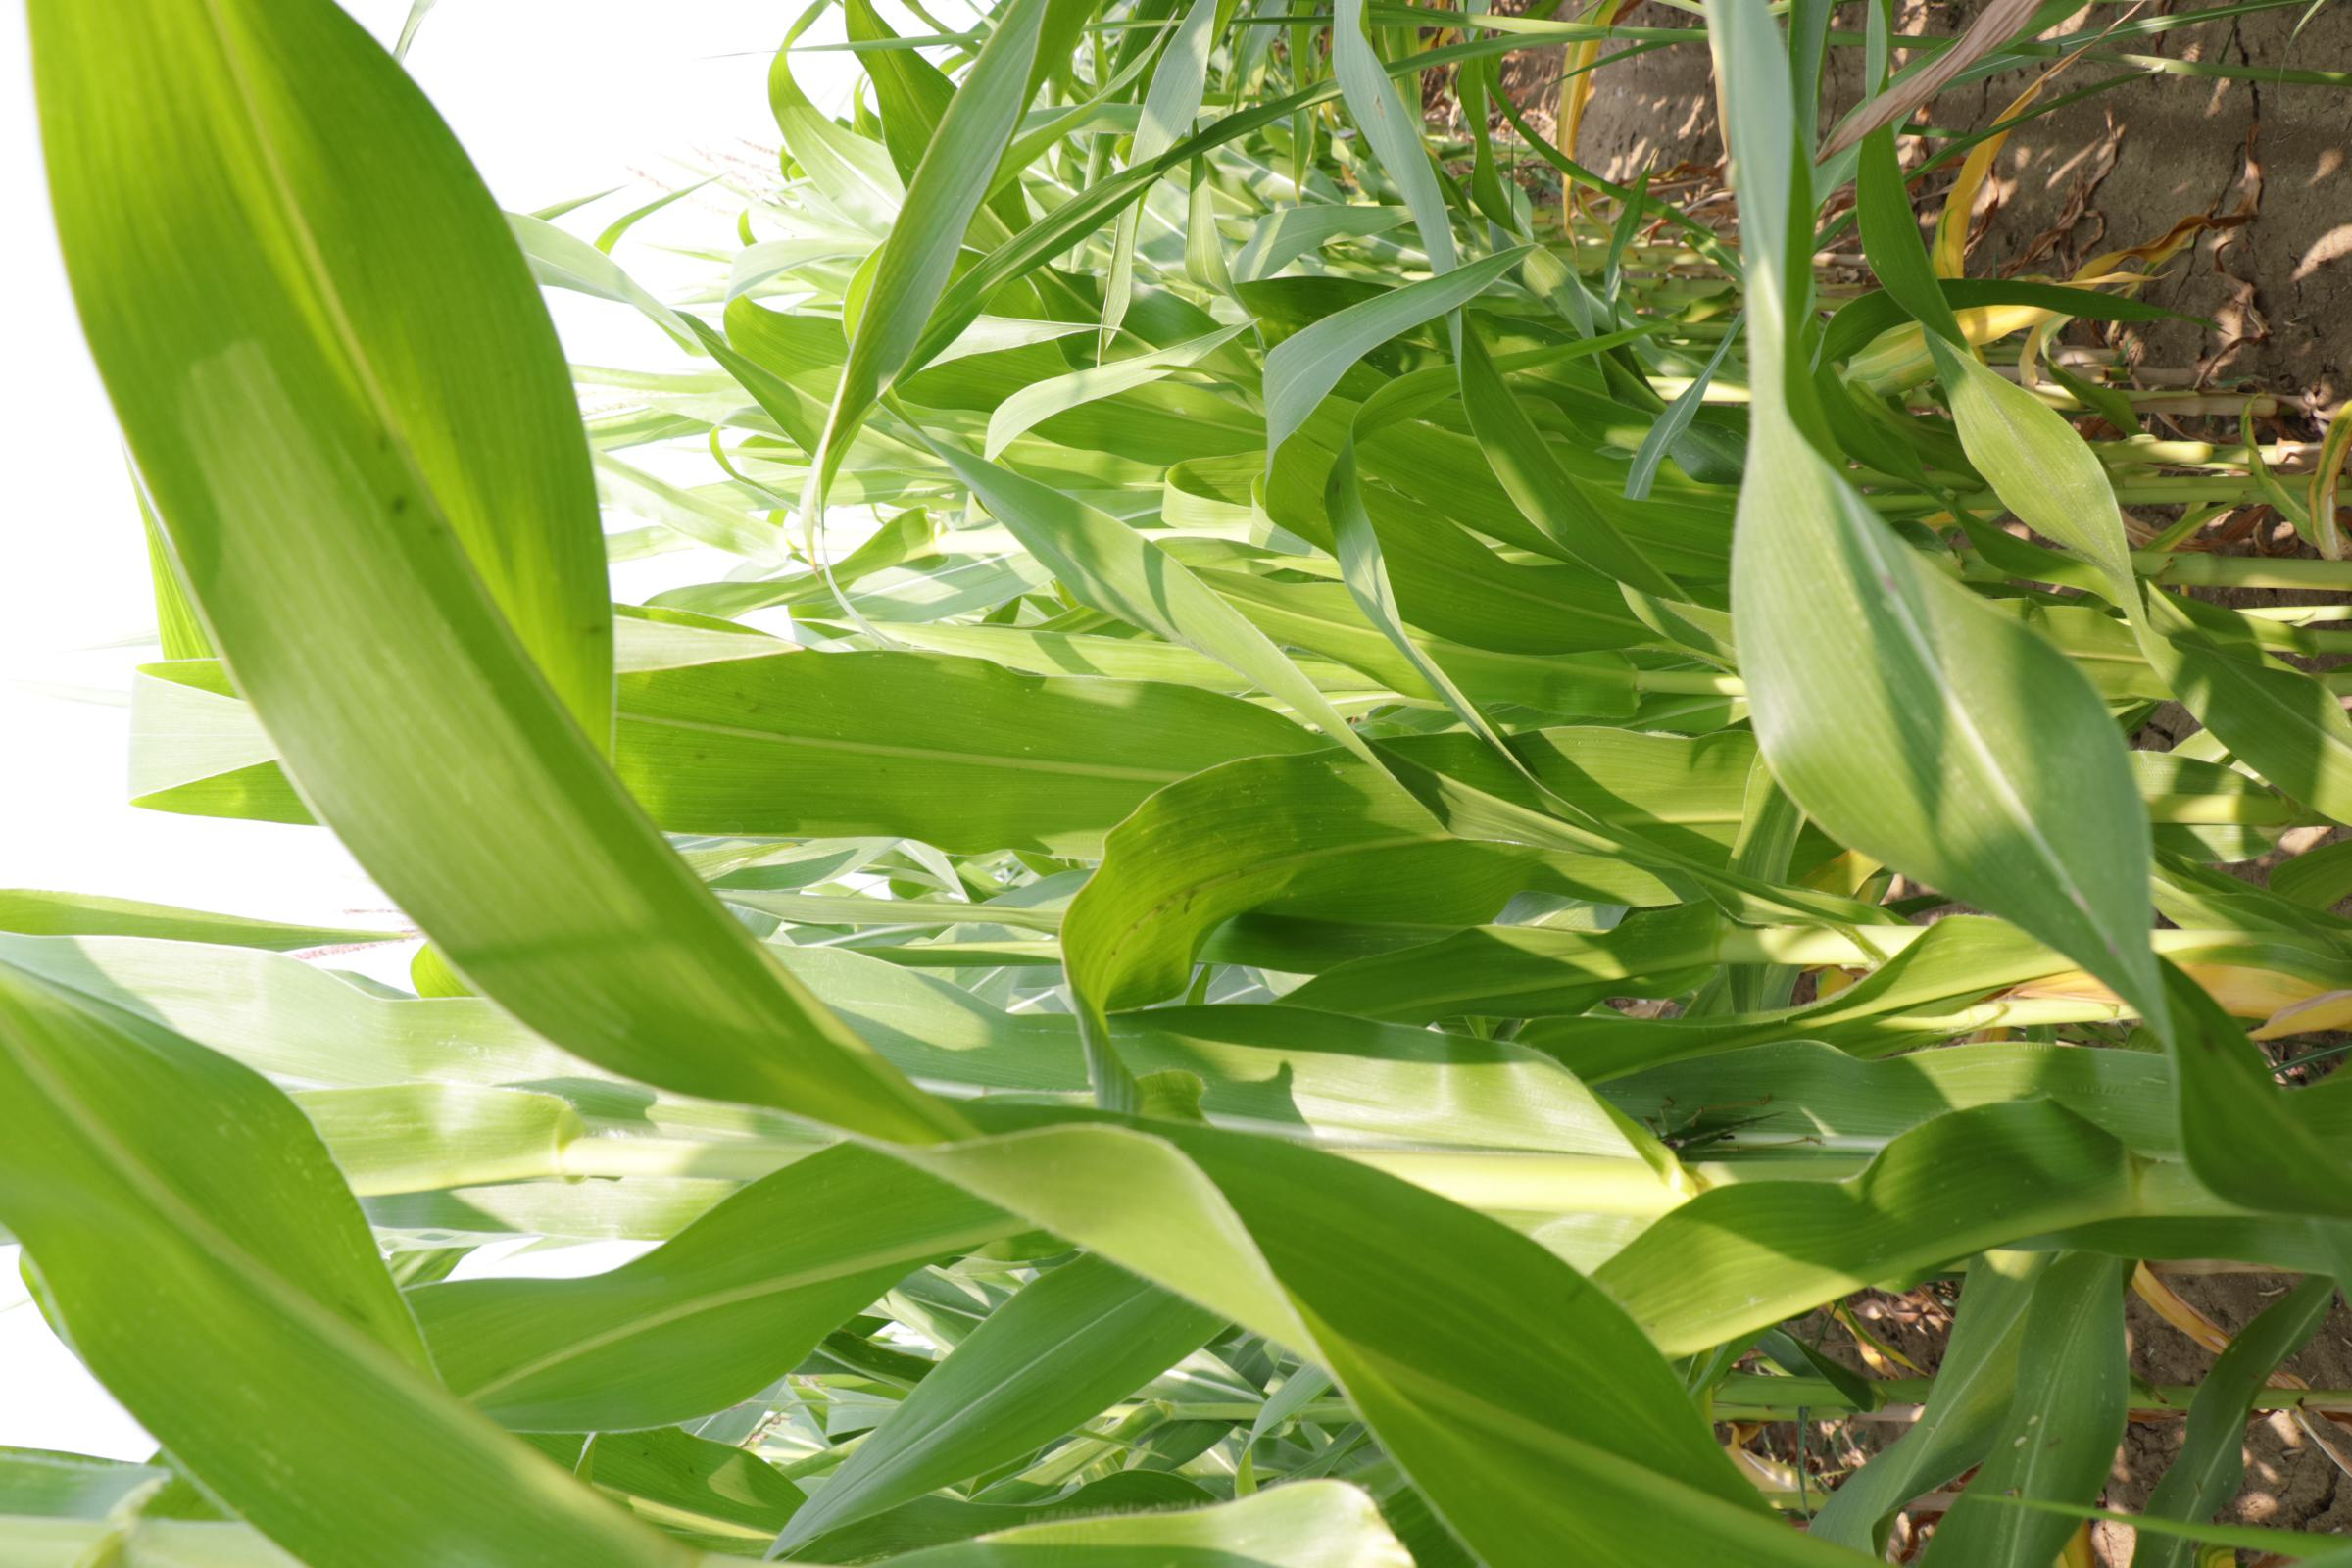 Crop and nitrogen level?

maize, reduced nitrogen fertilisation
